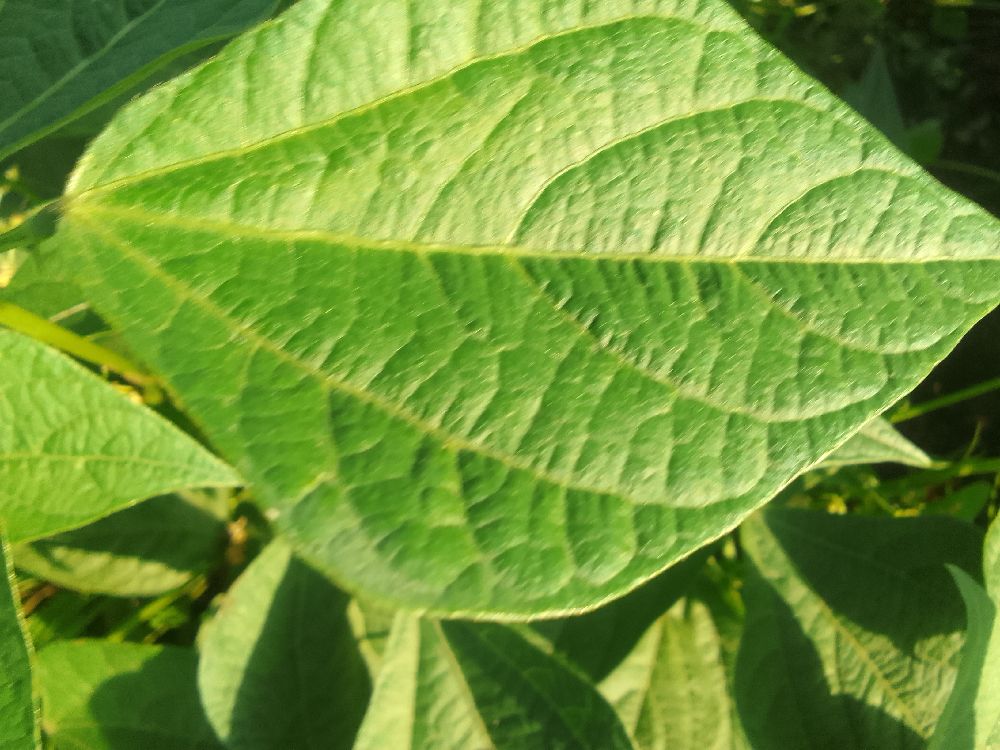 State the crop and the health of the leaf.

common bean, healthy
